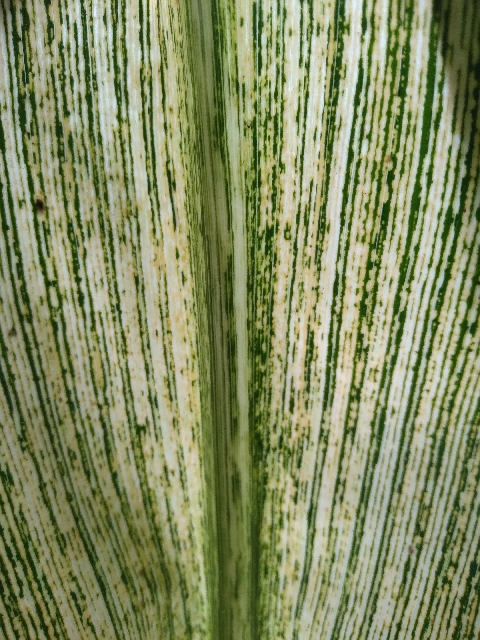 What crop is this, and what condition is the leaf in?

maize, maize streak virus
